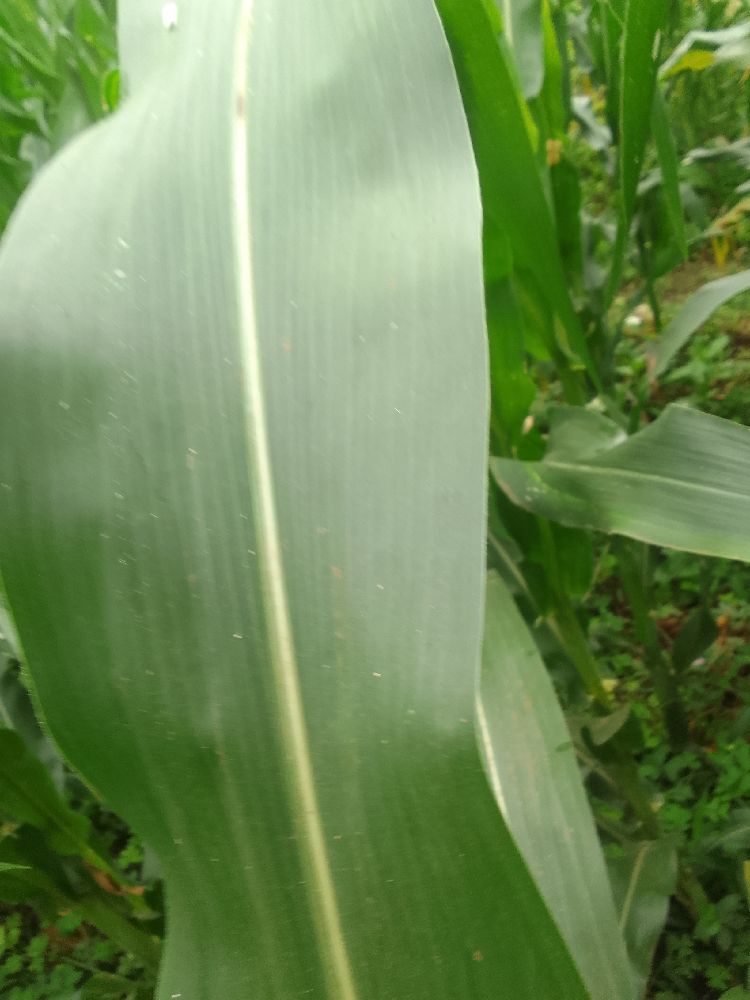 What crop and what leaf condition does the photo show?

maize, healthy
